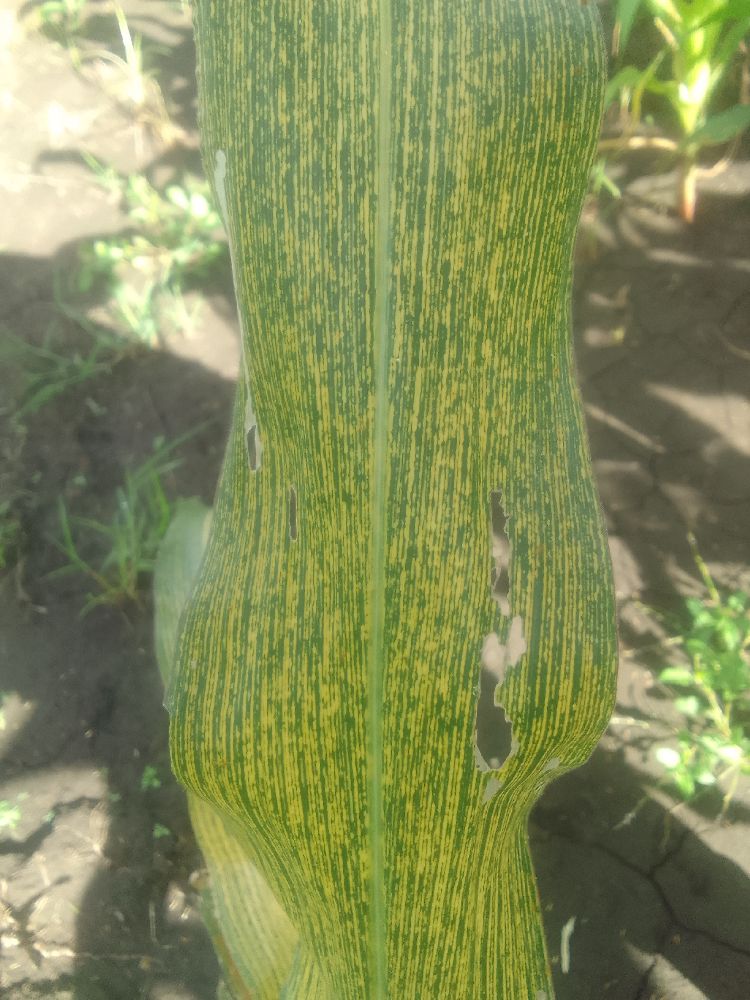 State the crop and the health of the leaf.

maize, maize streak virus
